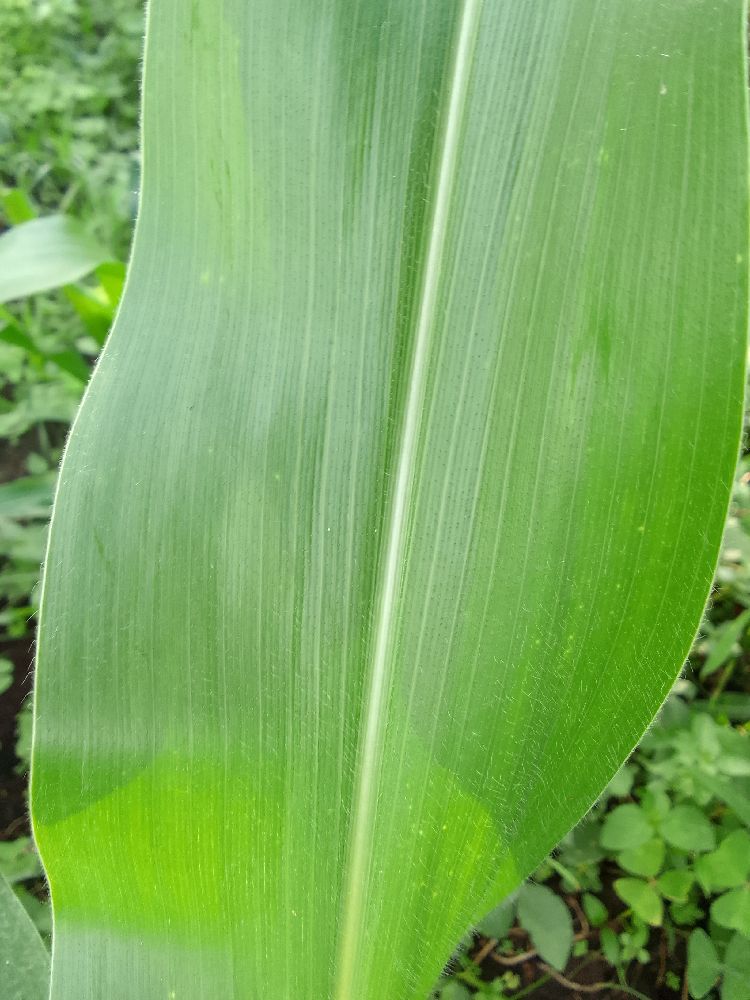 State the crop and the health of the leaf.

maize, healthy
